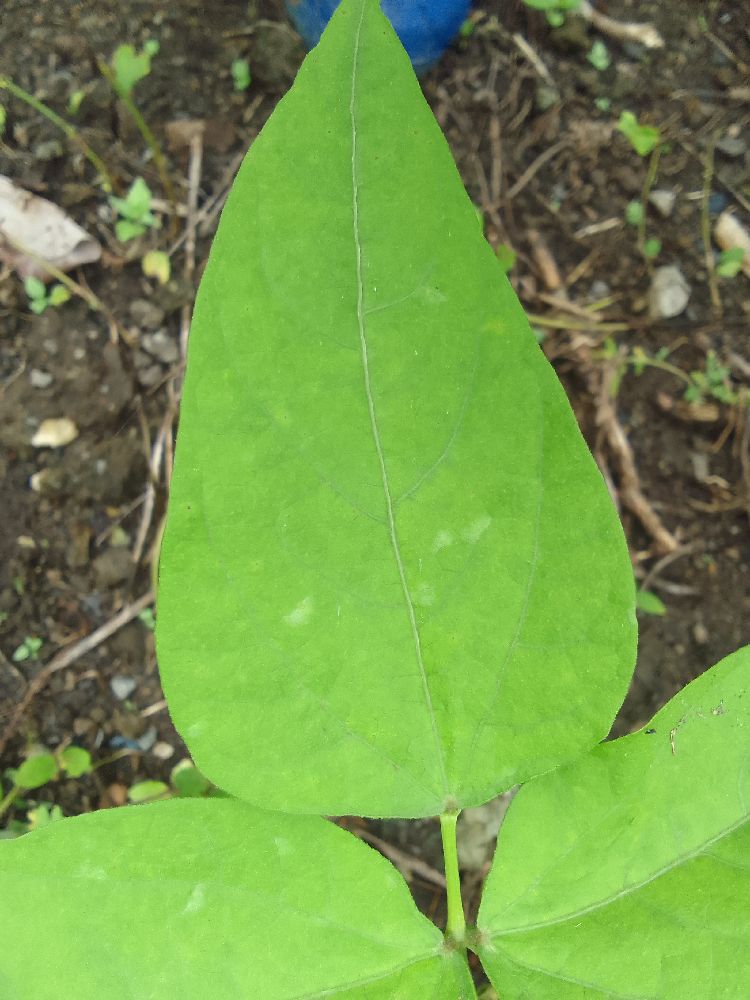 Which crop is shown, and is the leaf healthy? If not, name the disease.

common bean, healthy
